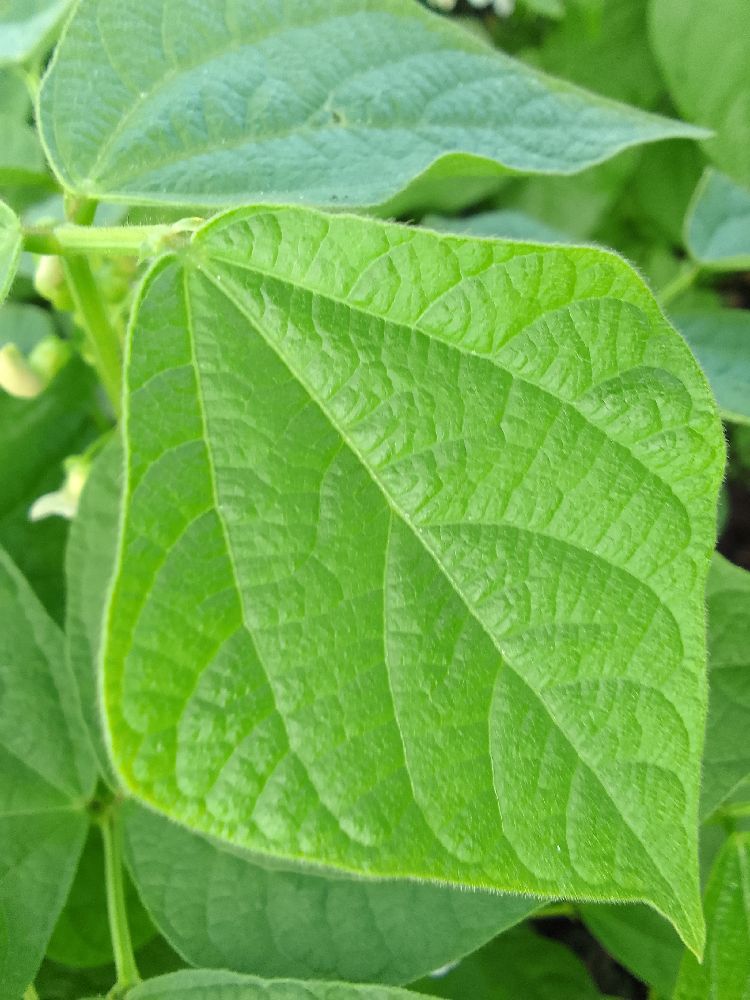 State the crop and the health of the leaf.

common bean, healthy
